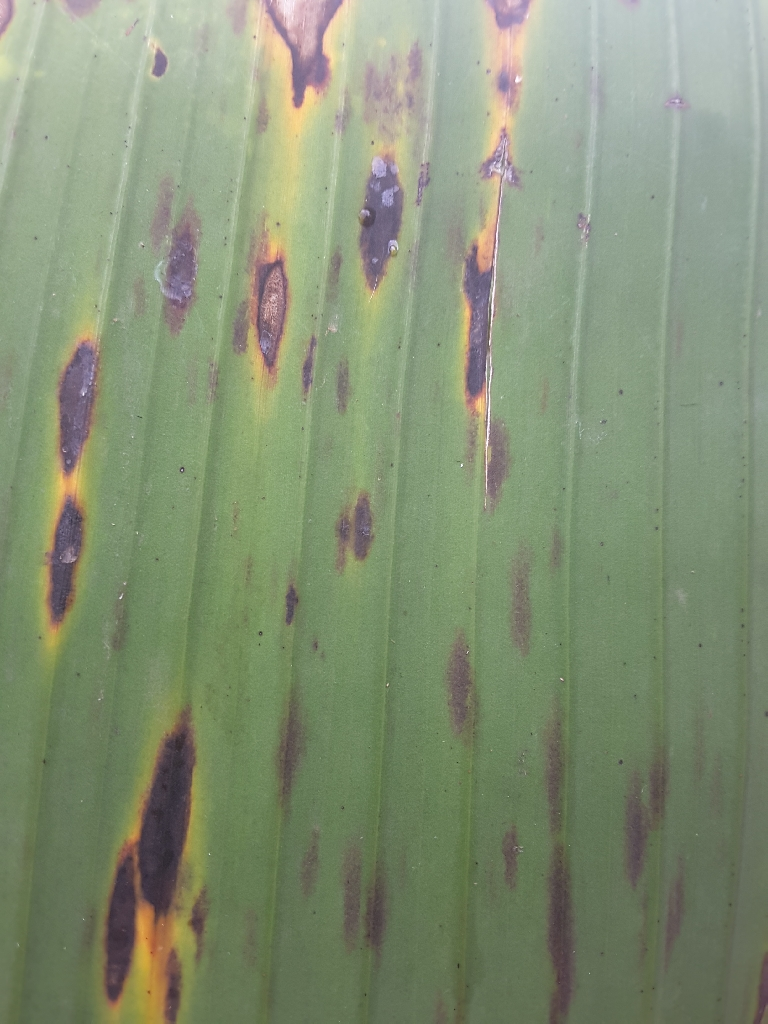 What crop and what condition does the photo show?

banana, black sigatoka
